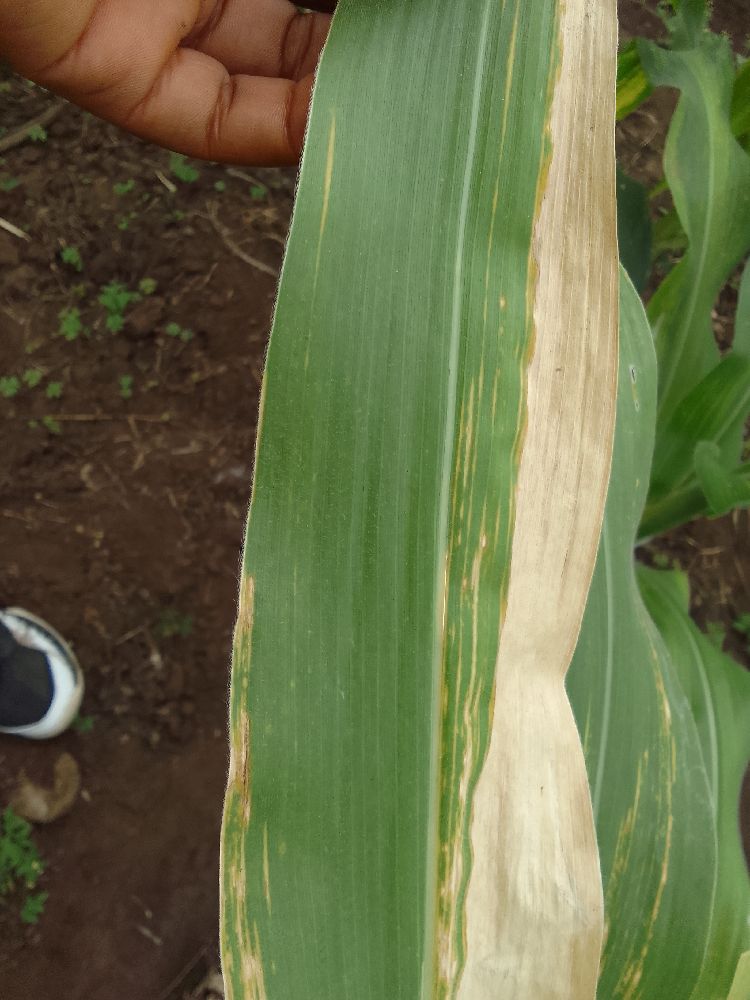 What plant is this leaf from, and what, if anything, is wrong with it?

maize, maize lethal necrosis
